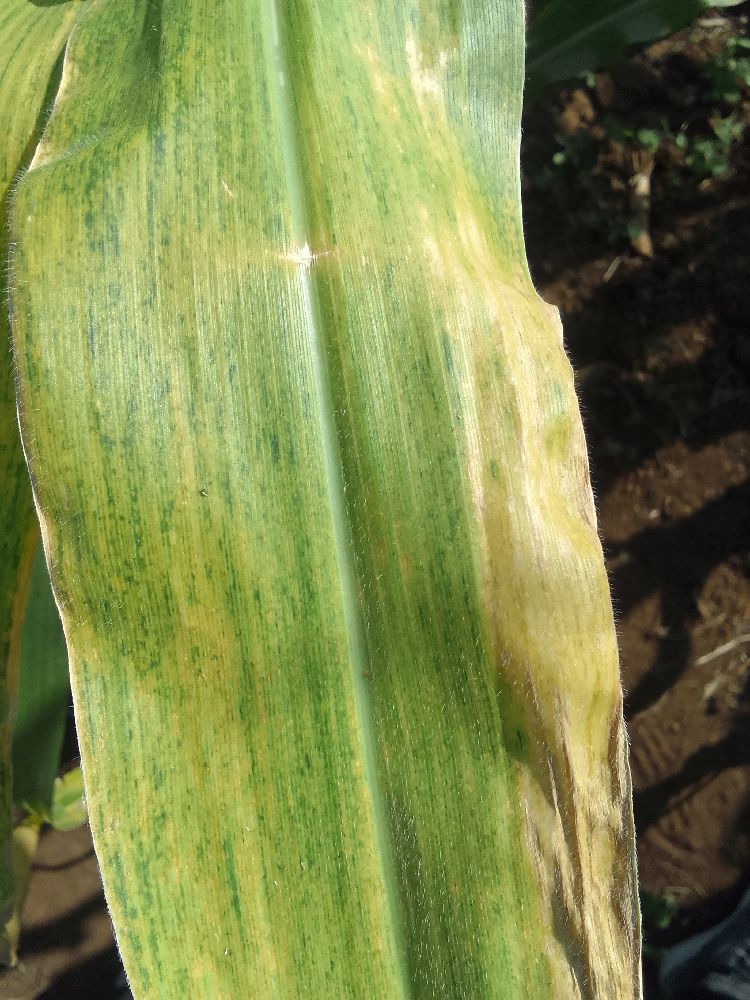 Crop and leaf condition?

maize, maize lethal necrosis
